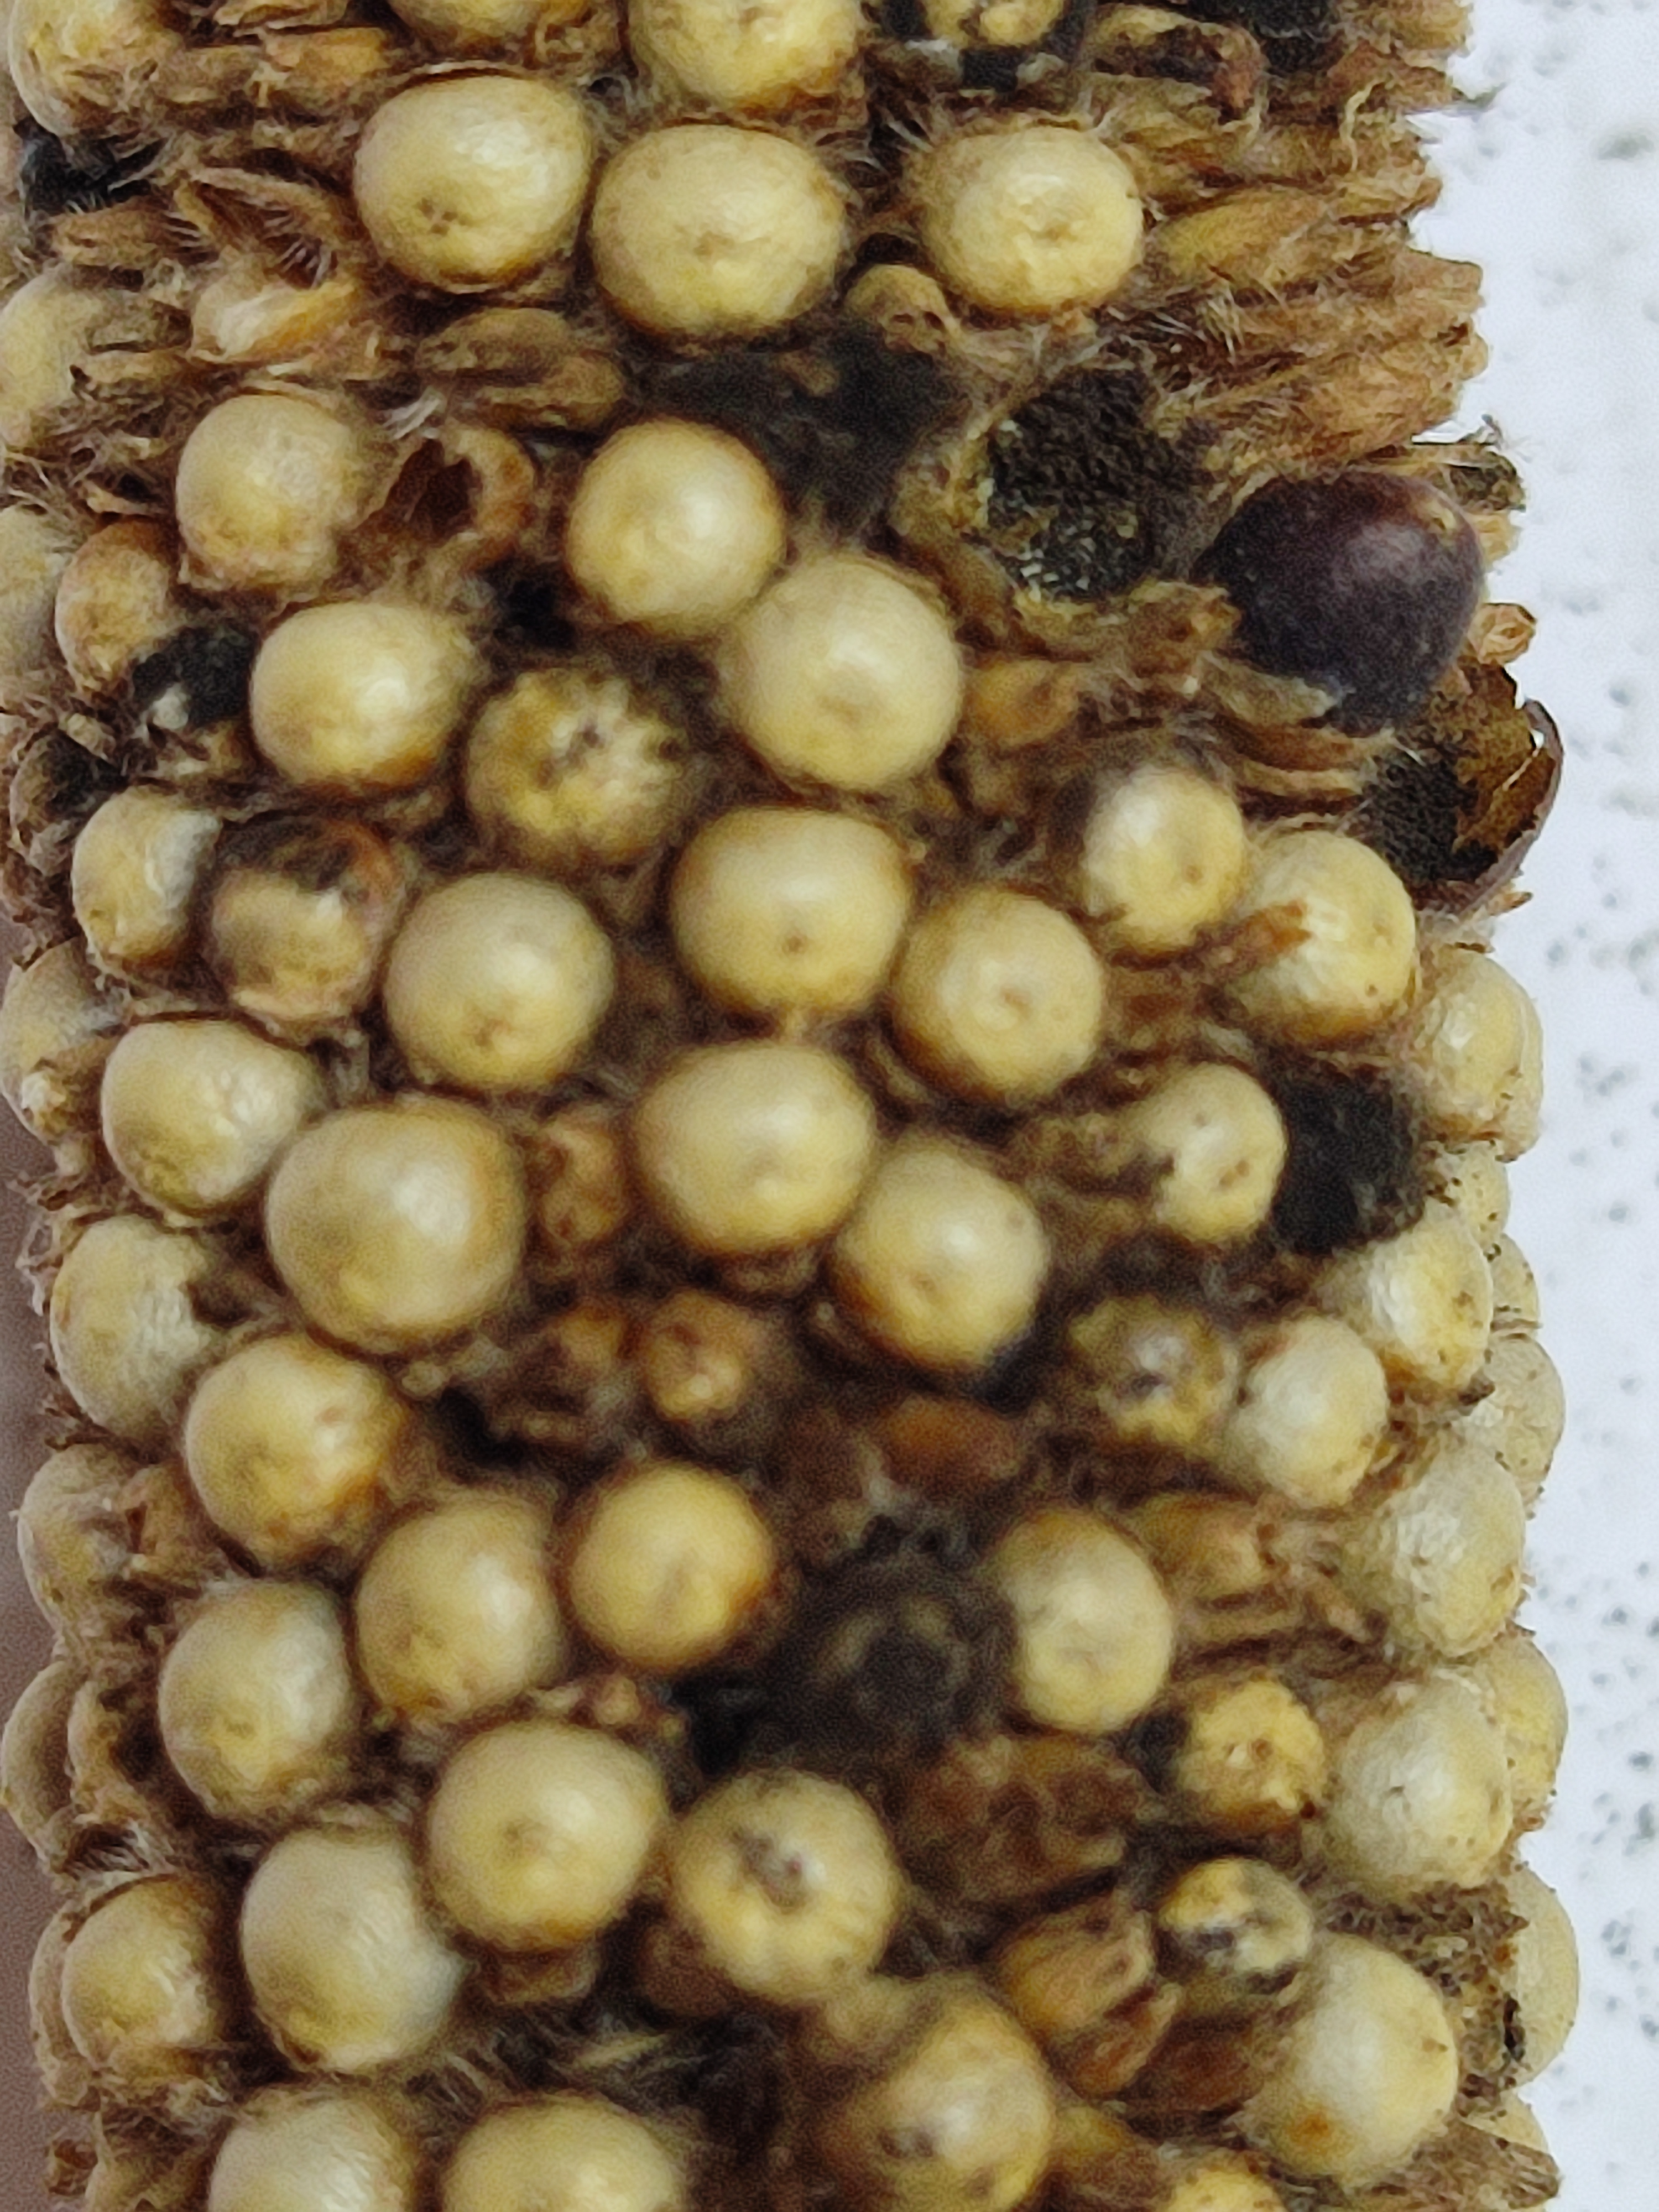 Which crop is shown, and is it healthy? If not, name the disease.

pearl millet, smut
